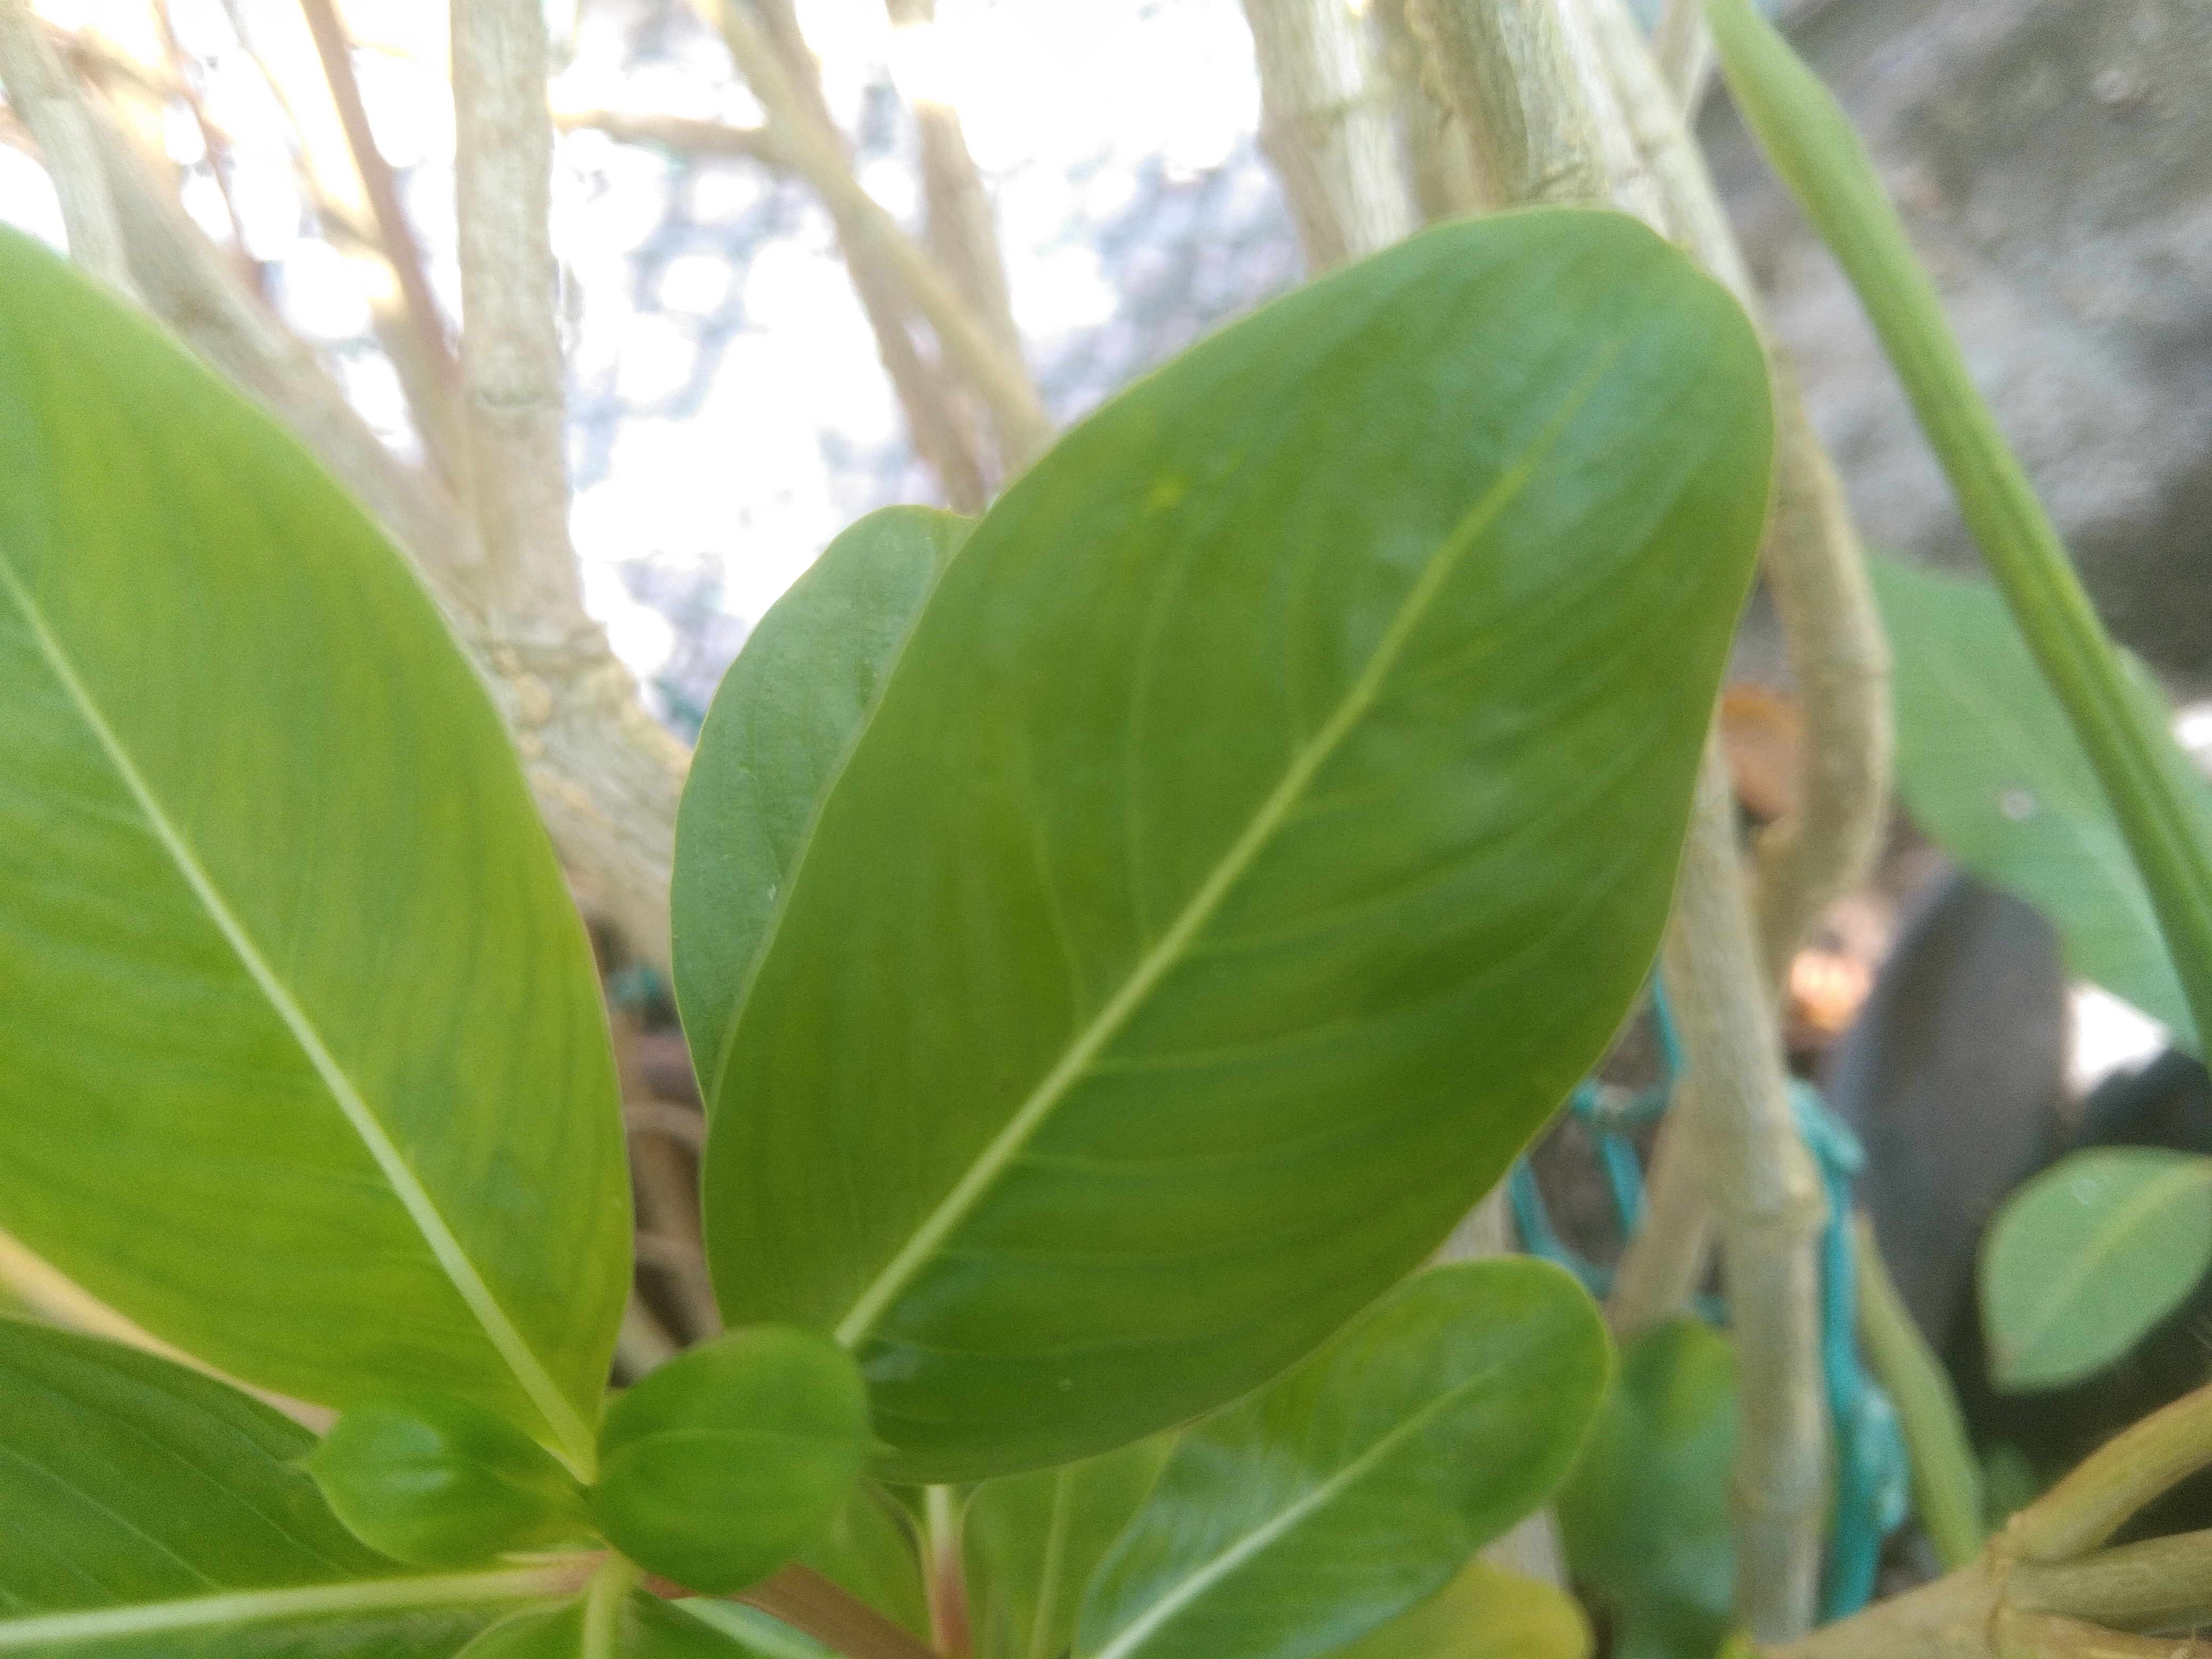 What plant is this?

rose periwinkle
